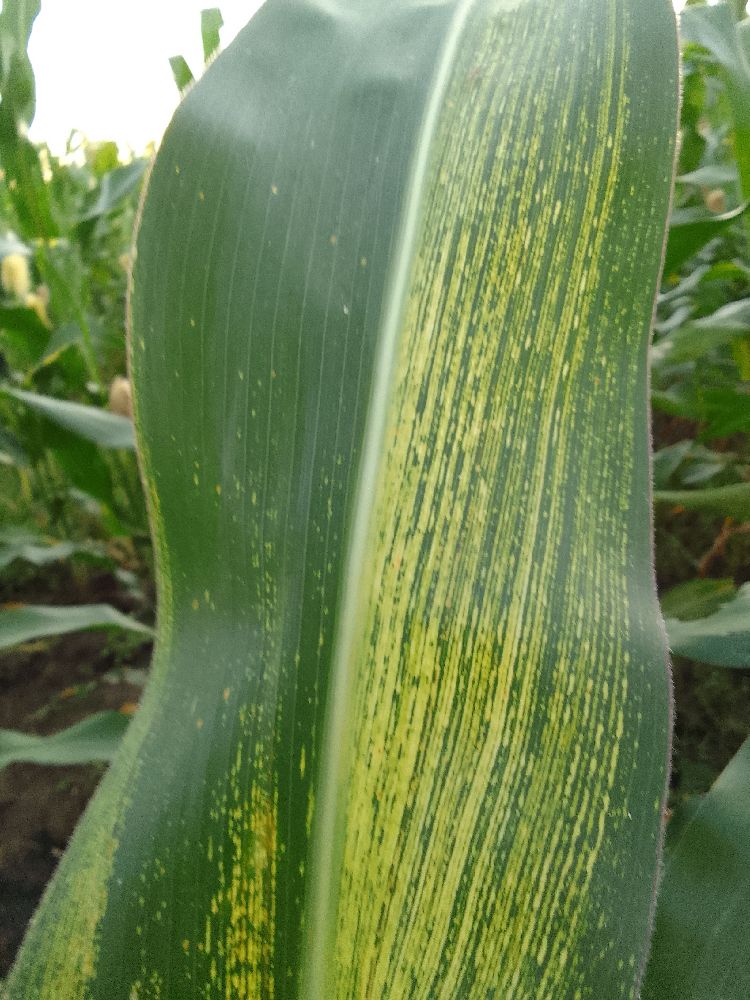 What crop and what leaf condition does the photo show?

maize, maize streak virus
